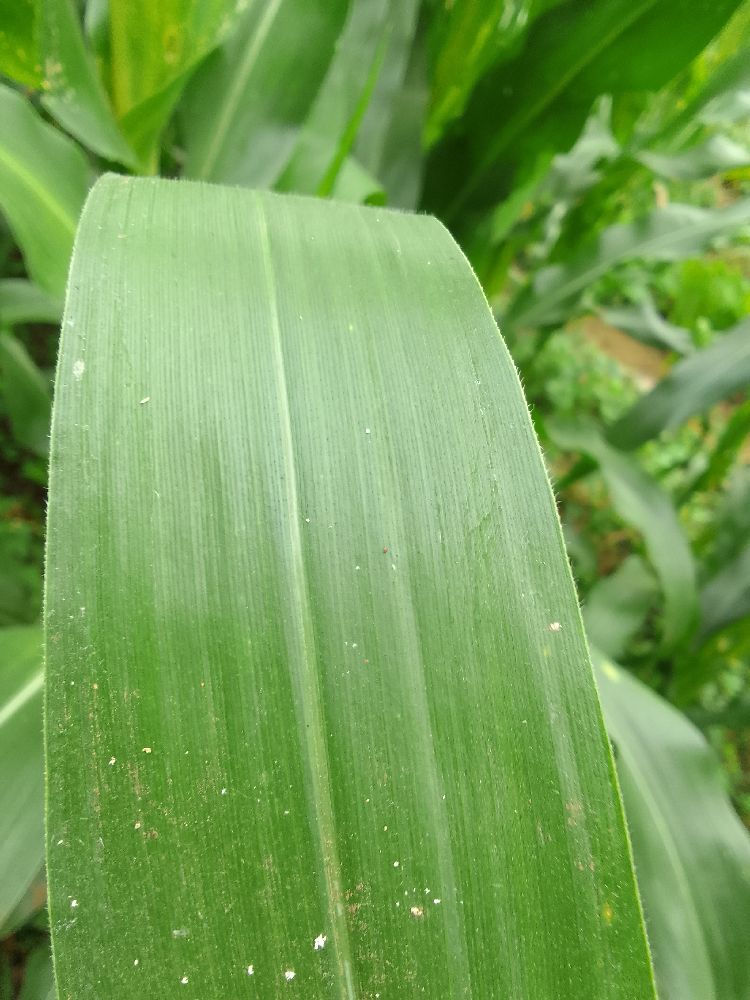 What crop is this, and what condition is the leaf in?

maize, healthy
